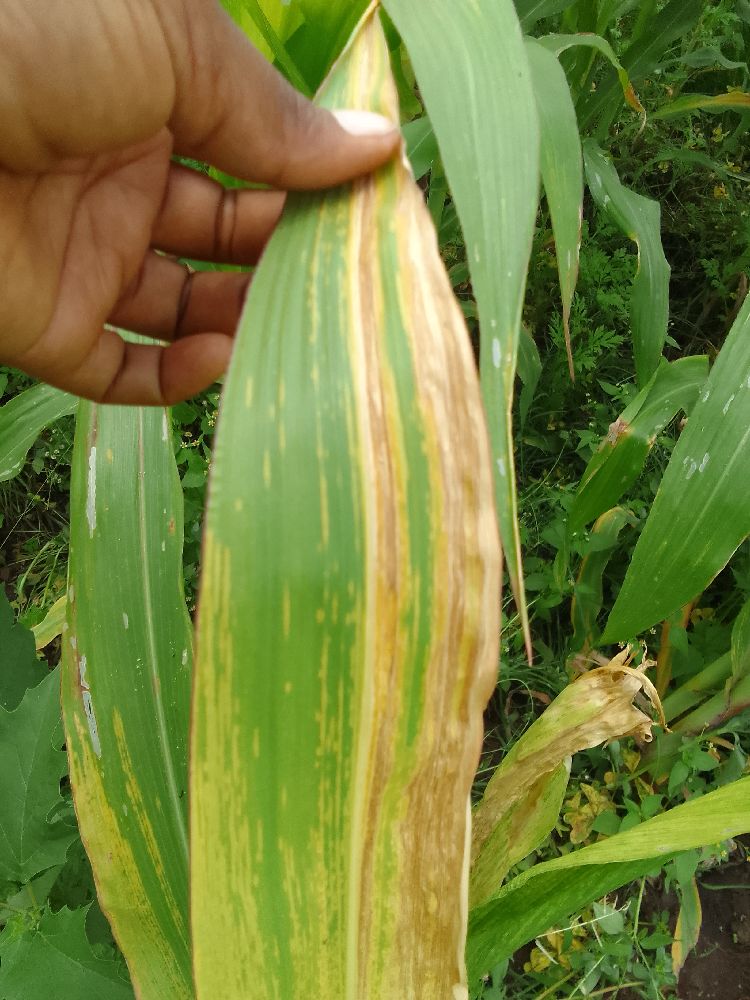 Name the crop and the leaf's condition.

maize, maize lethal necrosis
